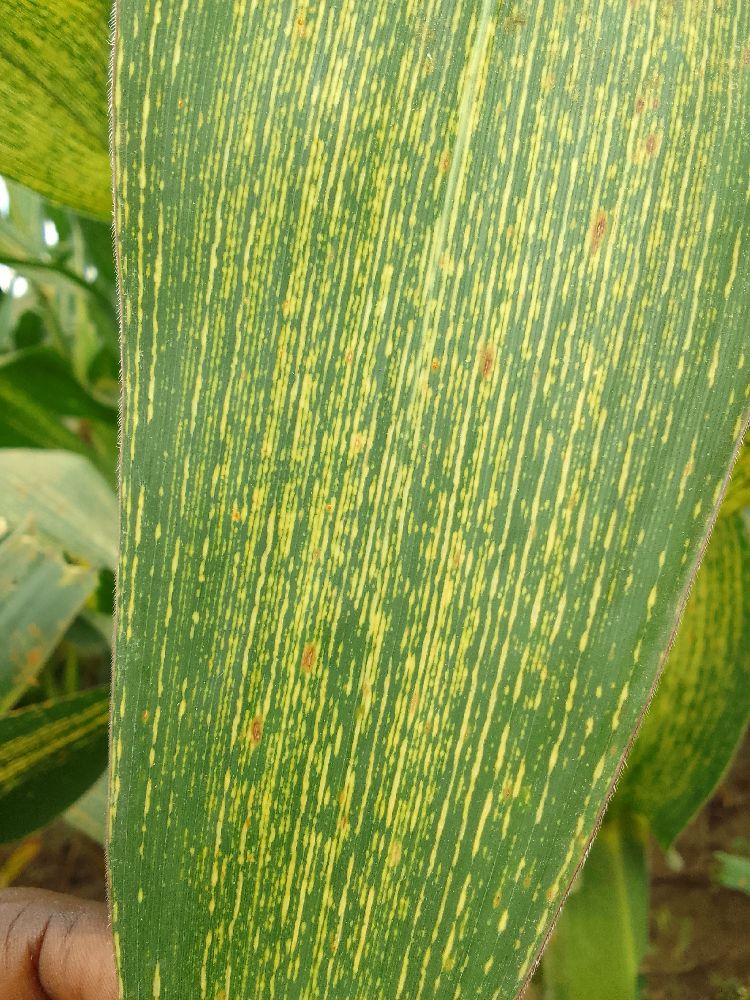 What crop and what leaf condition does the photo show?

maize, maize streak virus
